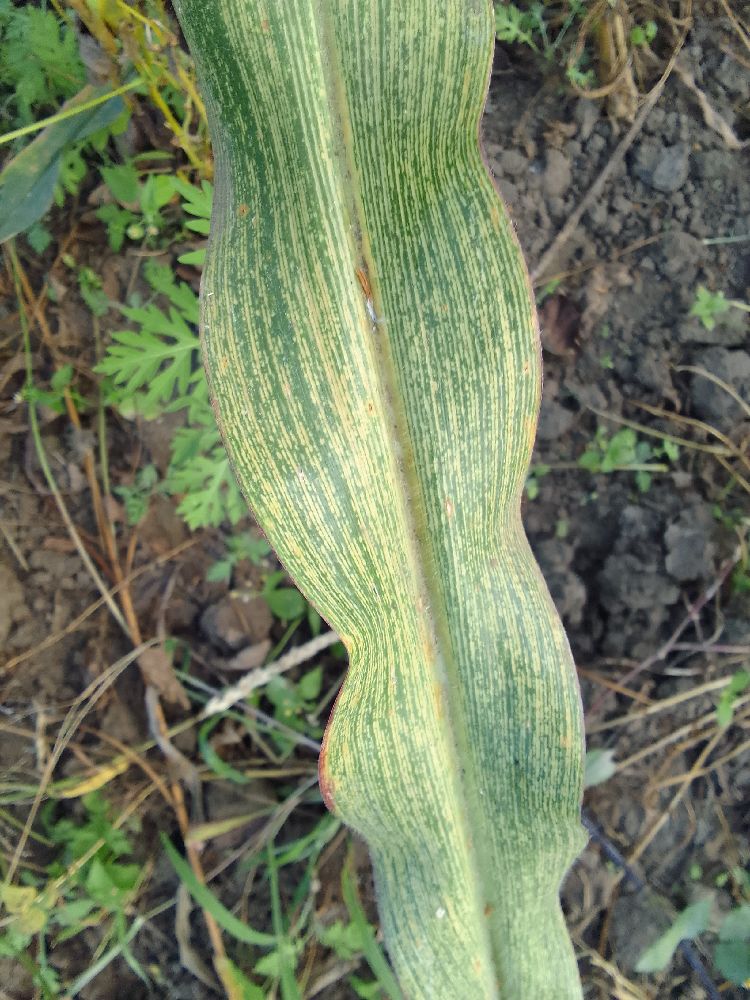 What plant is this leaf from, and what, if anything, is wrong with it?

maize, maize streak virus
